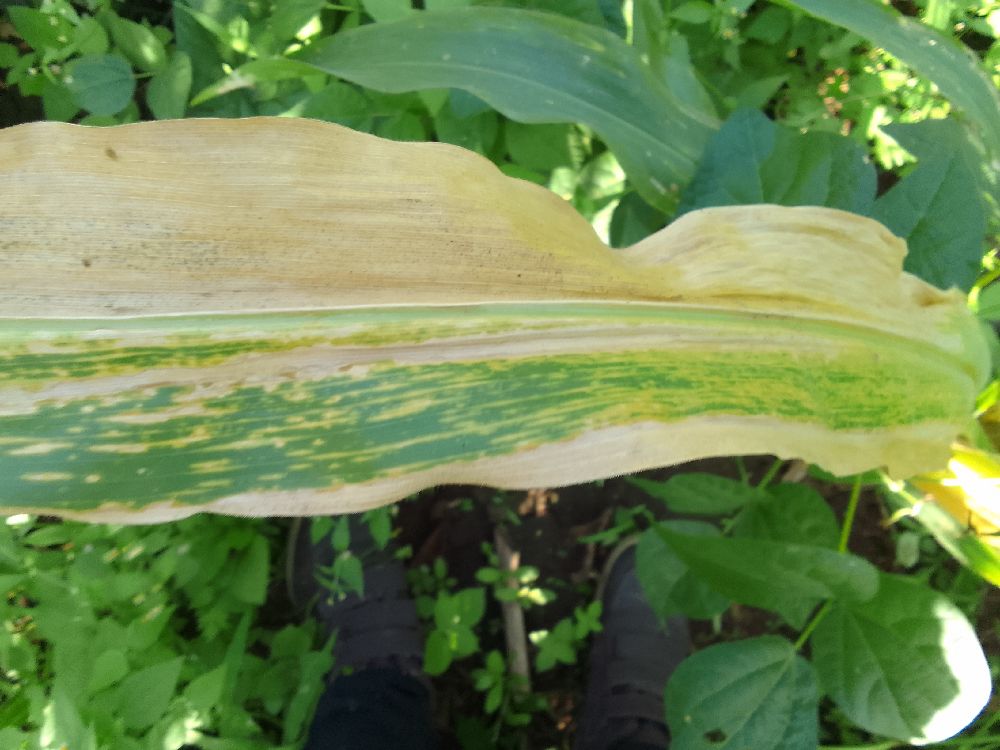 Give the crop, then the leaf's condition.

maize, maize lethal necrosis
